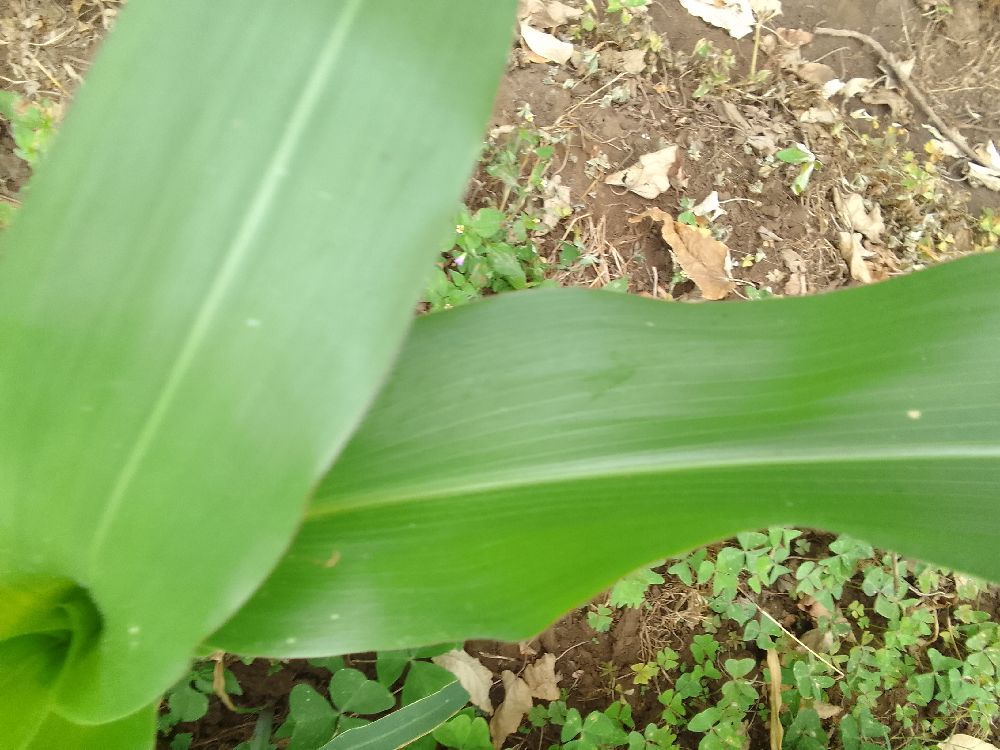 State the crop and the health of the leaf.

maize, healthy
